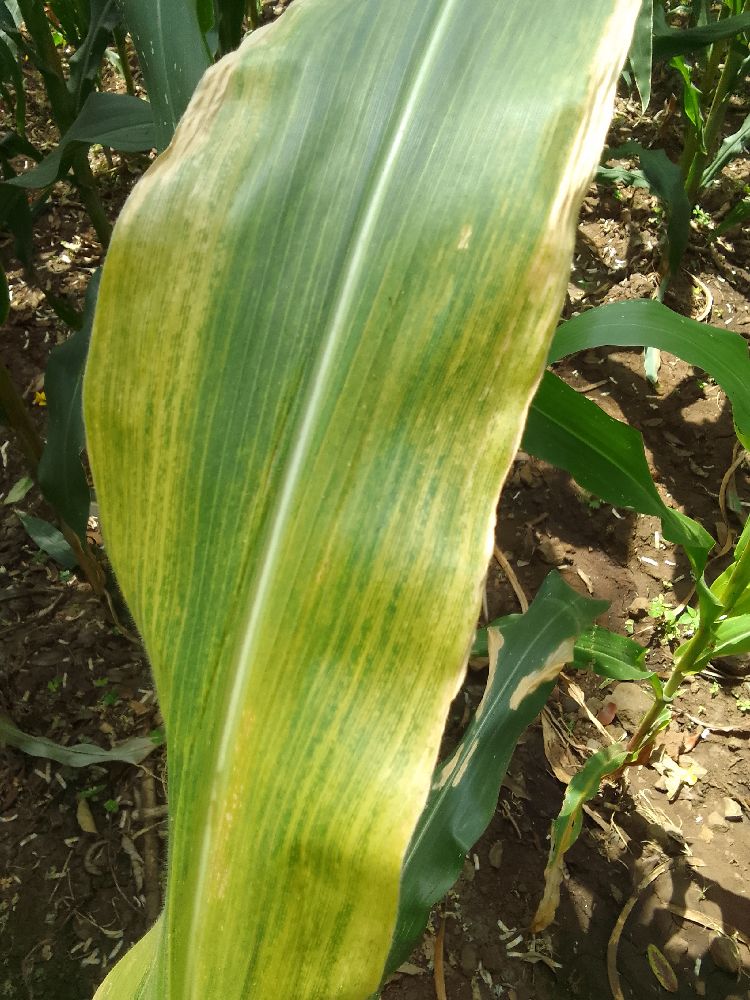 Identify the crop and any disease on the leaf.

maize, maize lethal necrosis
